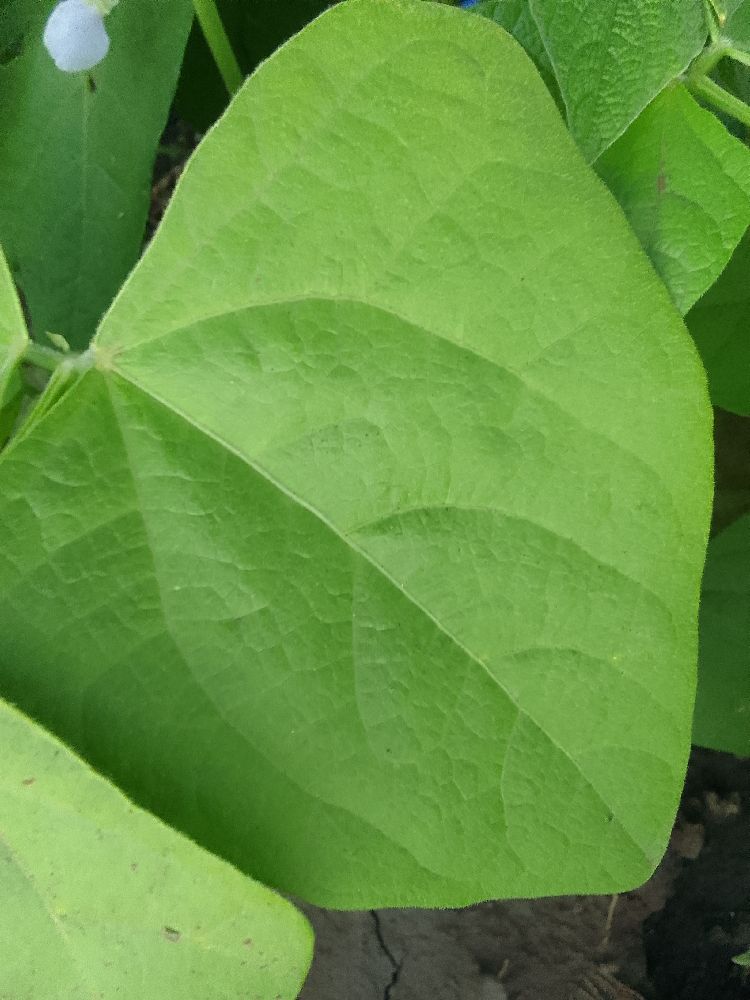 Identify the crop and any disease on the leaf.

common bean, healthy
